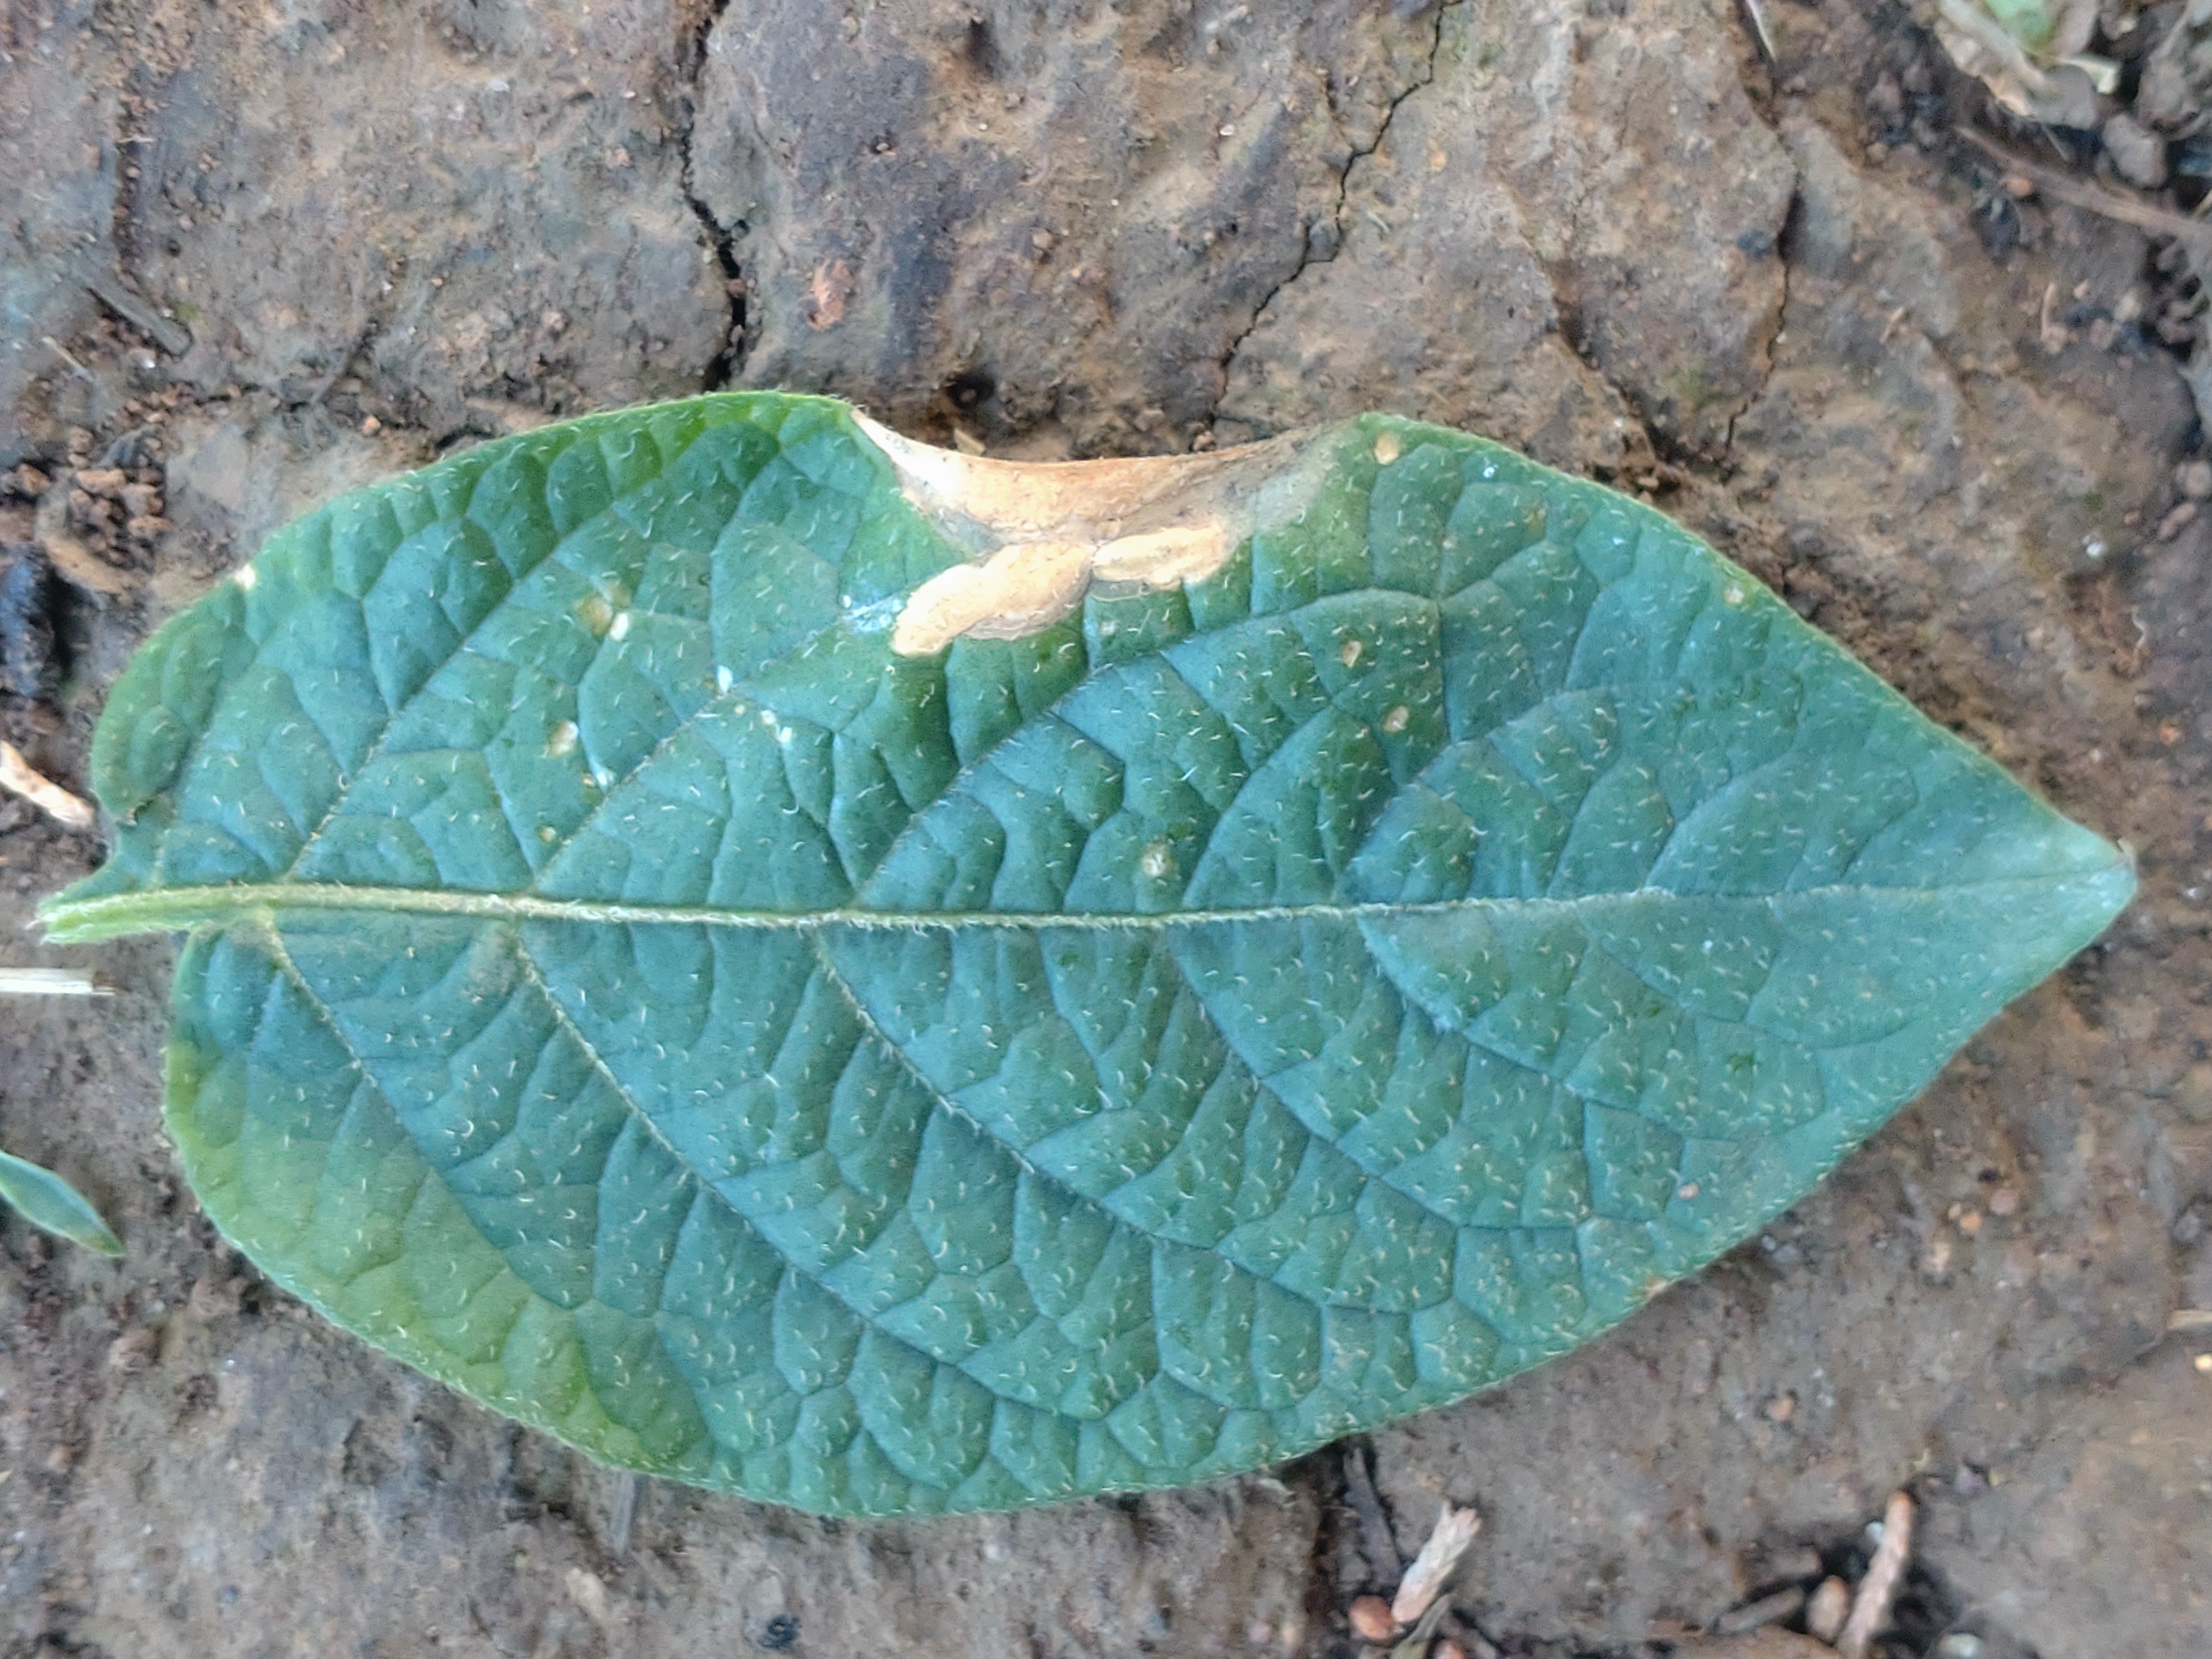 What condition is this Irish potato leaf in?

early blight
